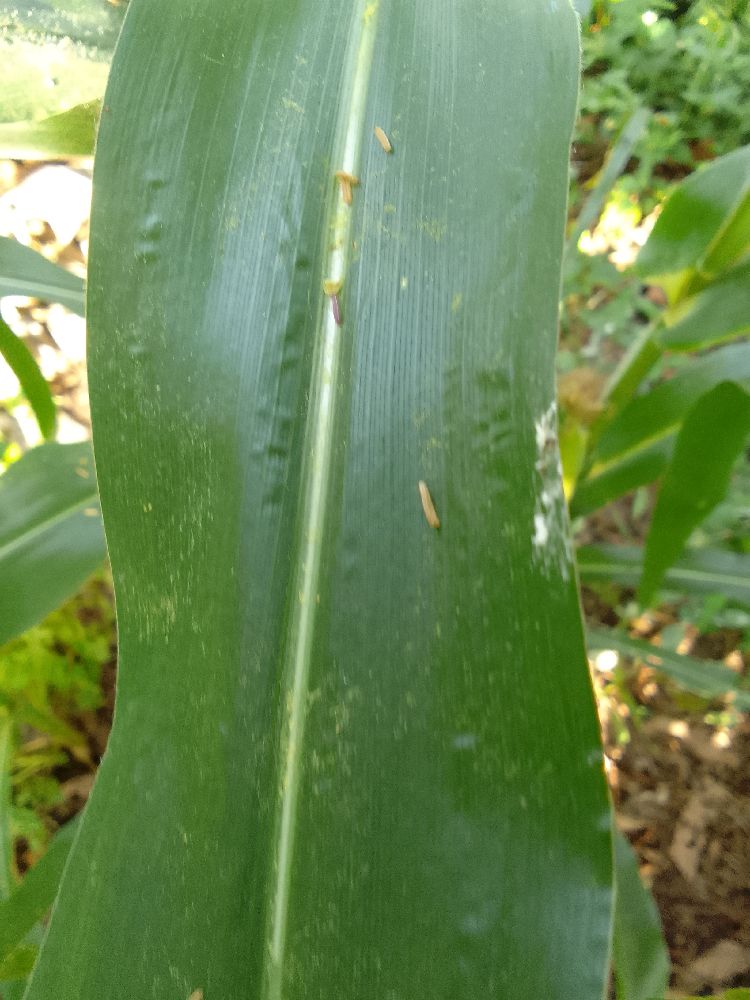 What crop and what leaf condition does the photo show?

maize, healthy
